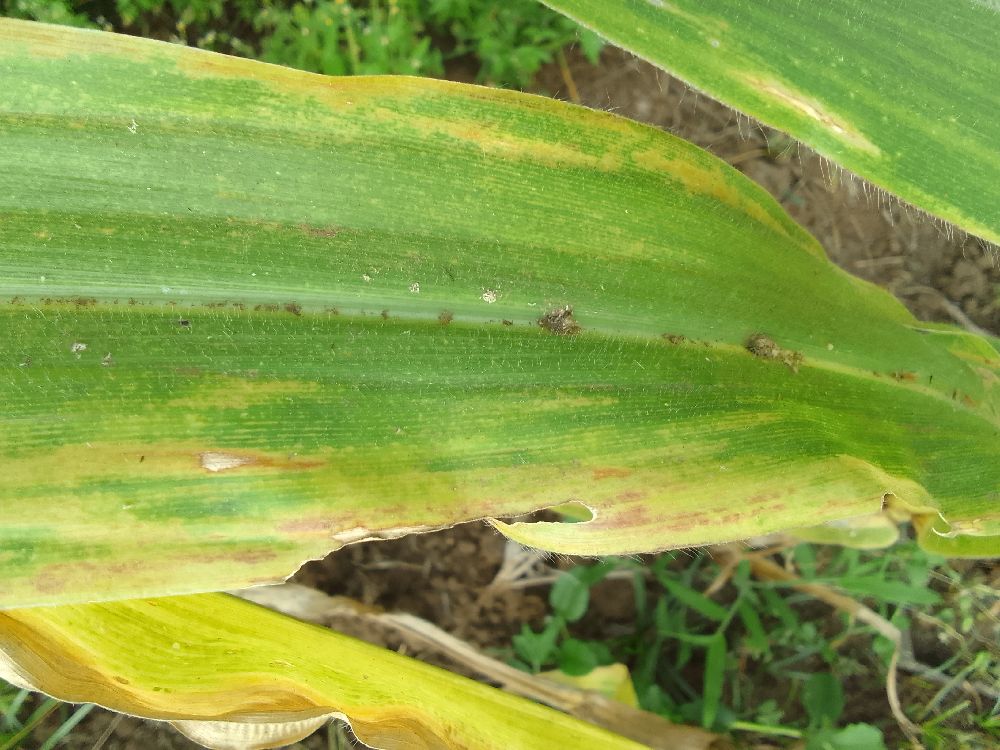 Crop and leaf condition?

maize, maize lethal necrosis
